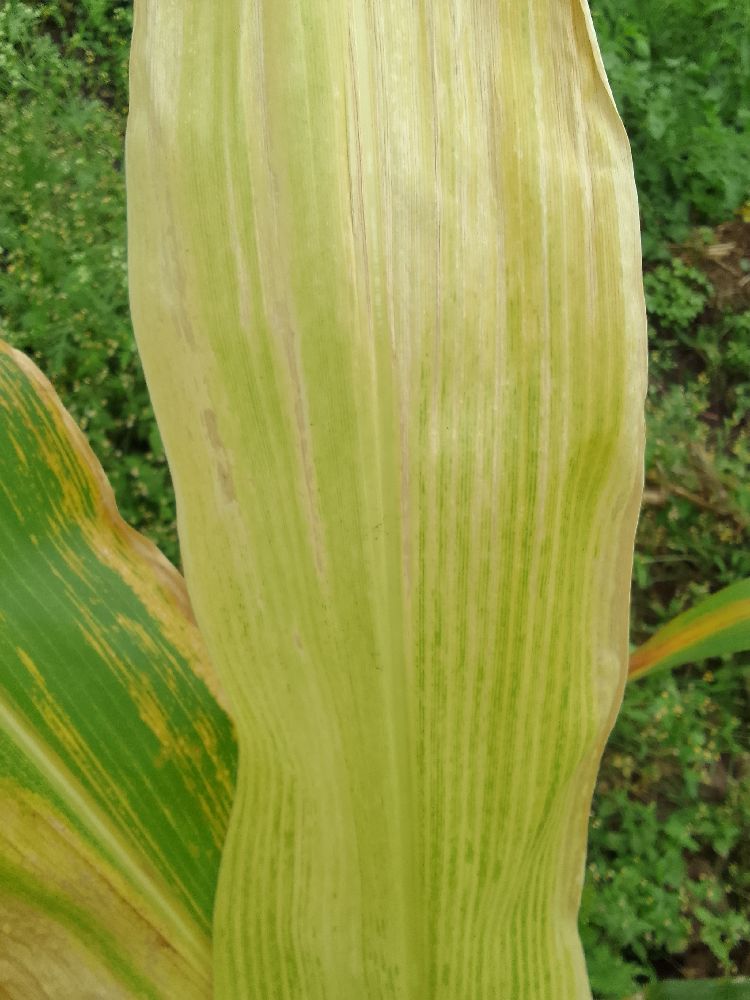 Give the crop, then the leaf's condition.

maize, maize lethal necrosis
